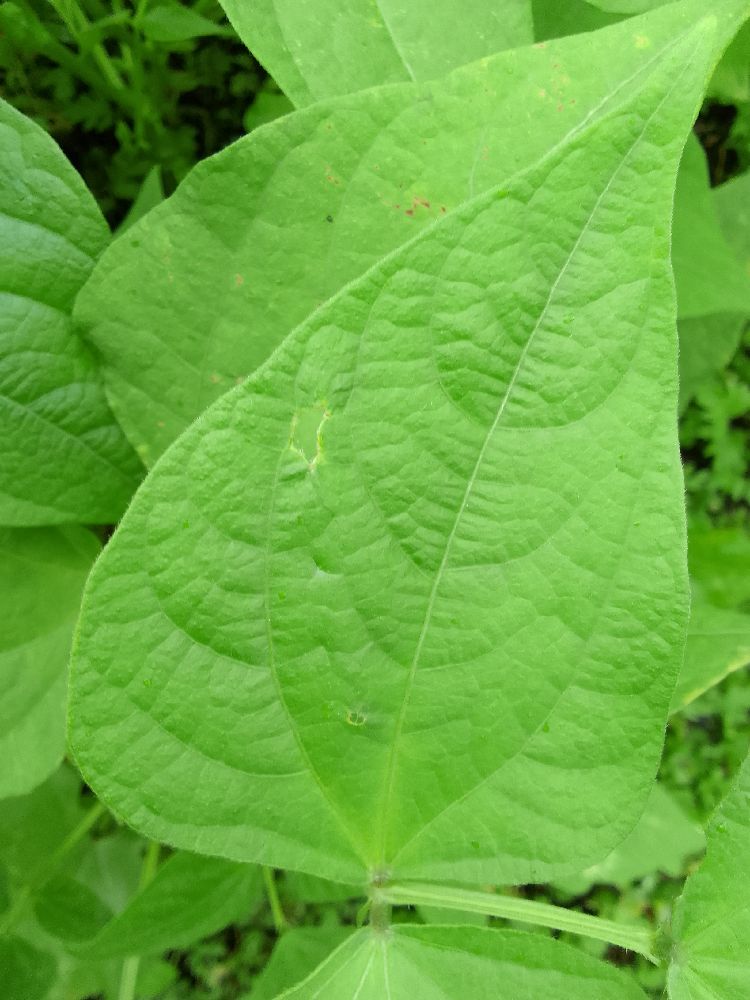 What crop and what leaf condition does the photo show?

common bean, healthy
